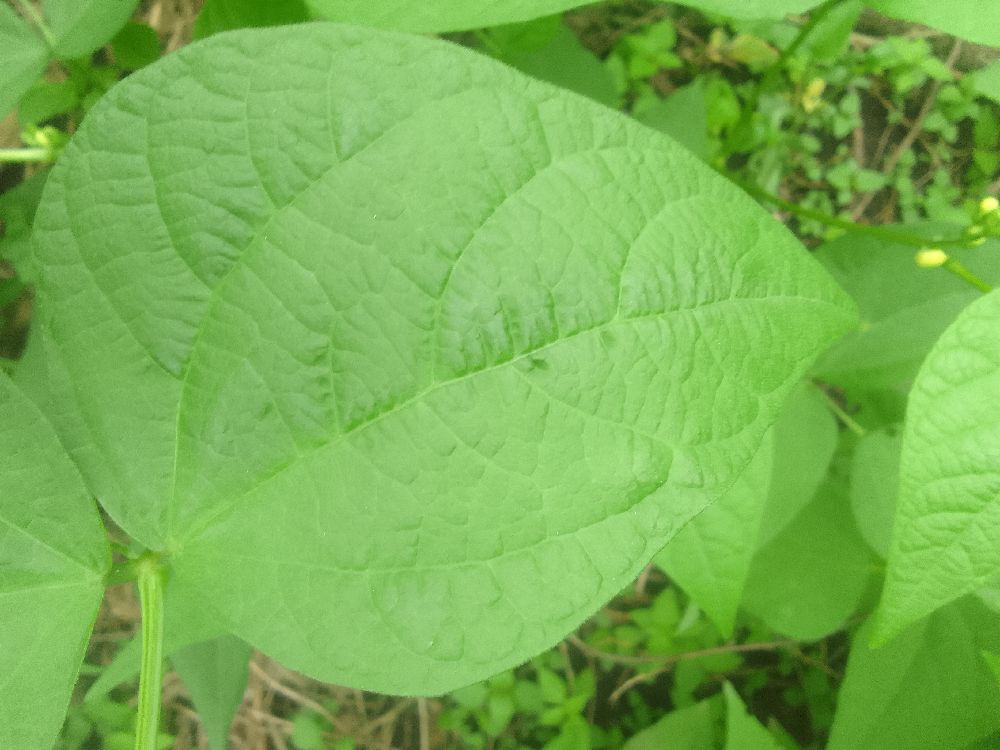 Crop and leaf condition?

common bean, healthy
